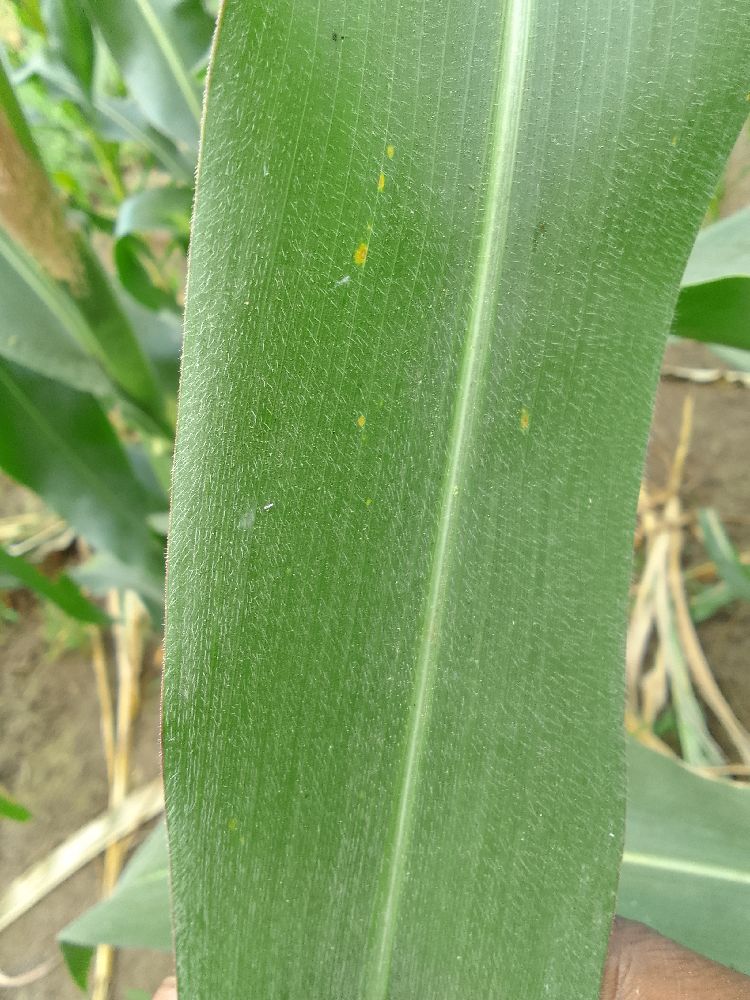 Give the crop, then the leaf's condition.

maize, healthy
